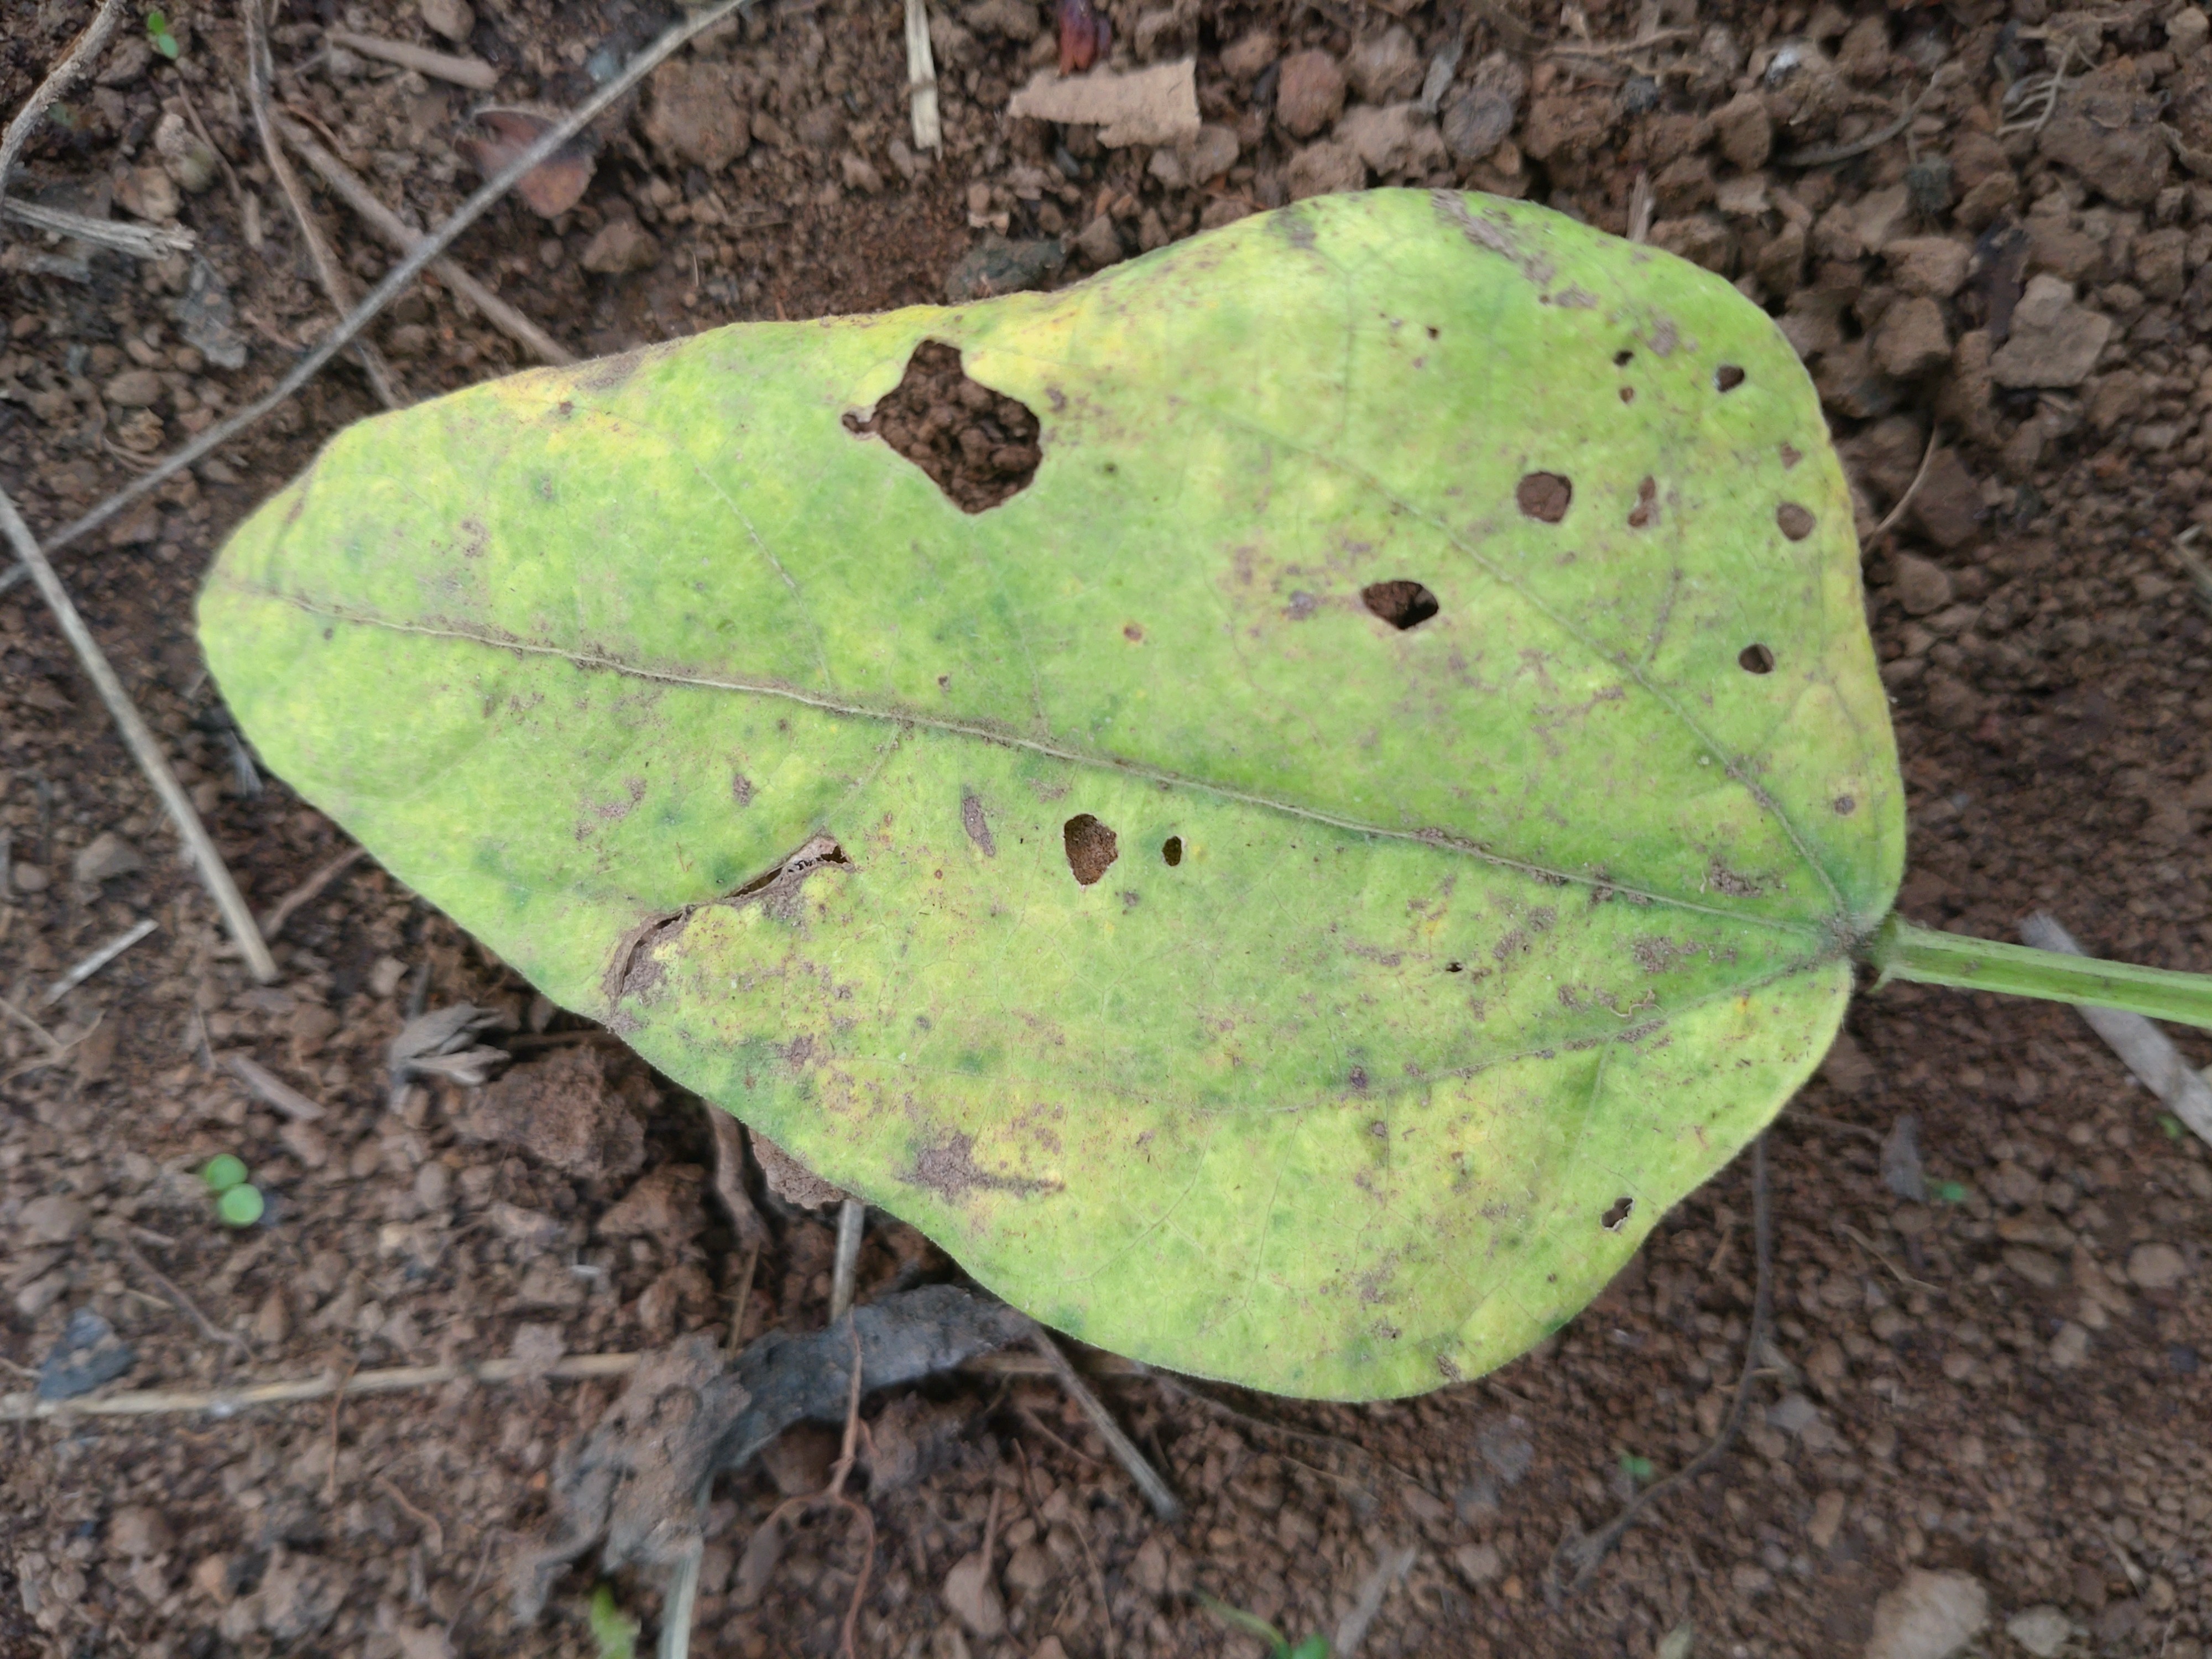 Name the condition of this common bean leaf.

rust
